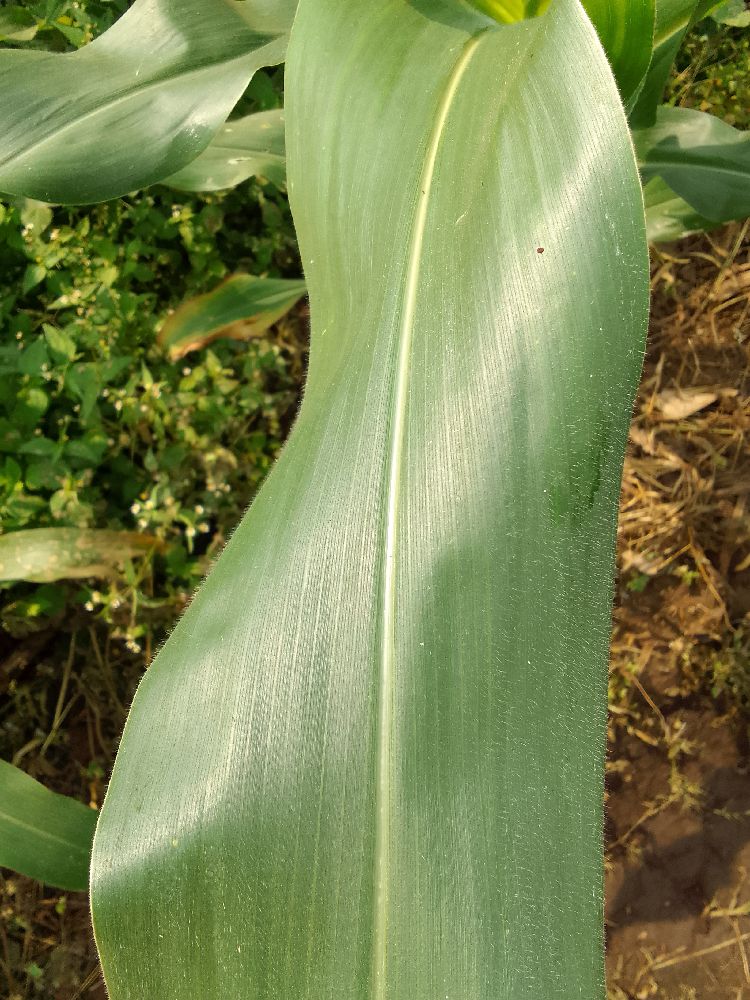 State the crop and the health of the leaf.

maize, healthy
